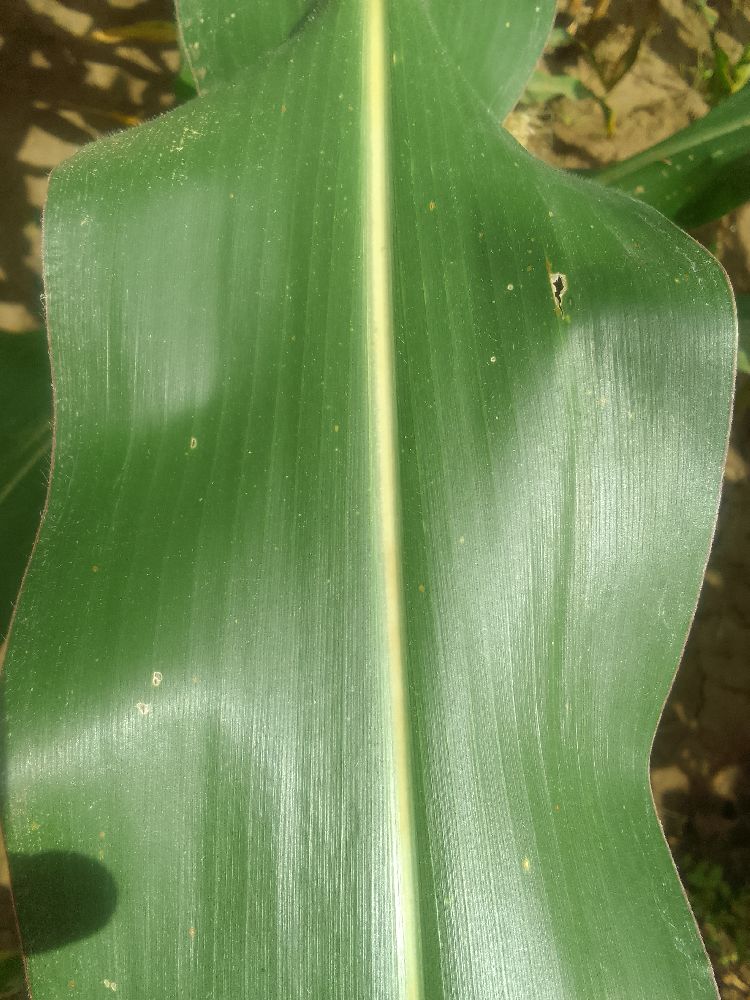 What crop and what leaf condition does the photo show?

maize, healthy
